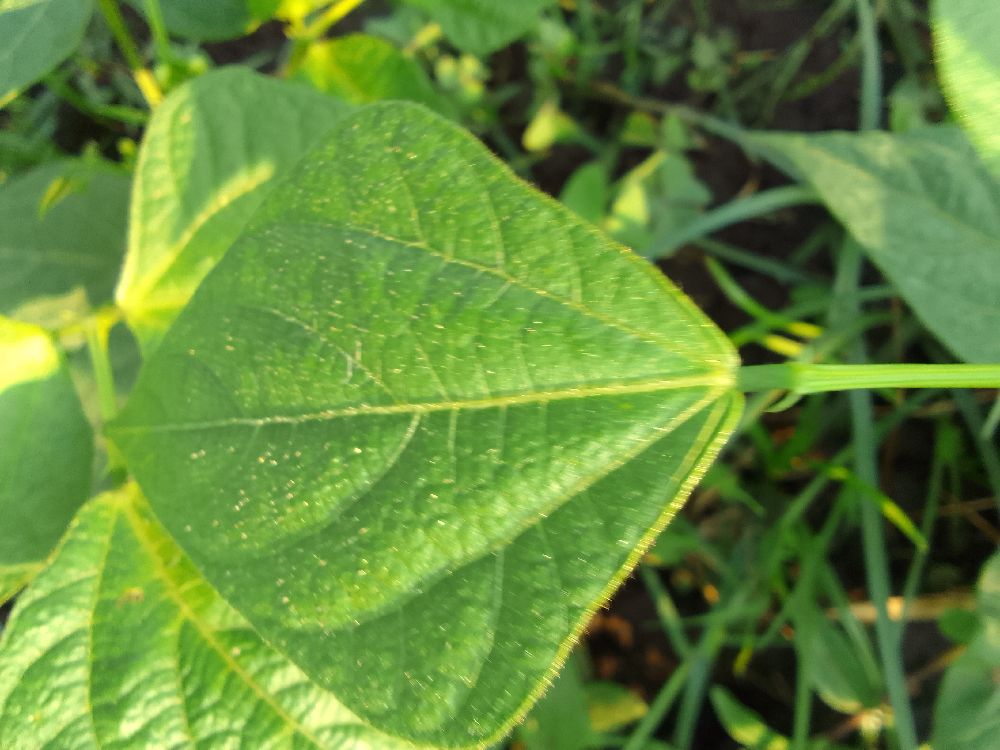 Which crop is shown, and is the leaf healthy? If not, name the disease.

common bean, healthy
